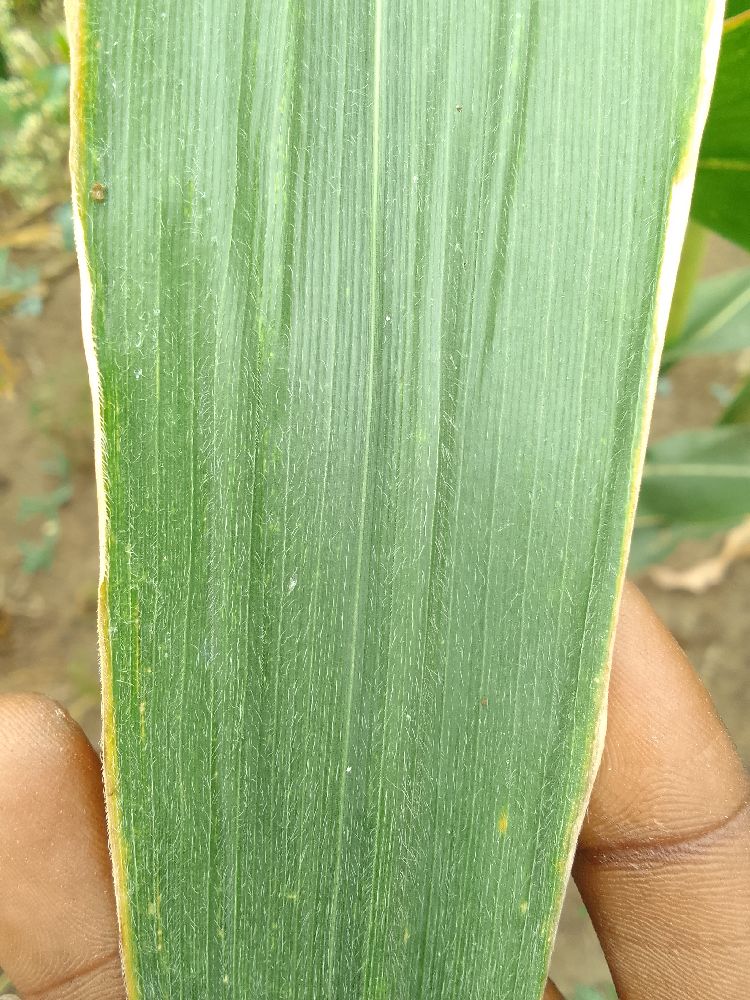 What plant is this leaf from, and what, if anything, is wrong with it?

maize, healthy
